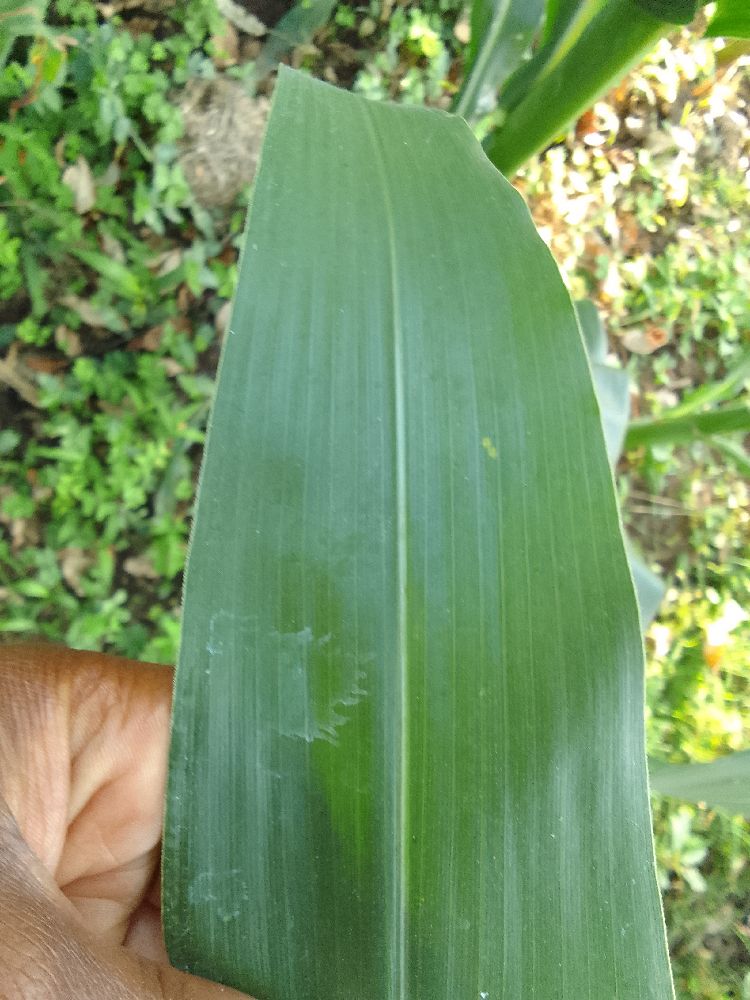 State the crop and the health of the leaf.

maize, healthy
